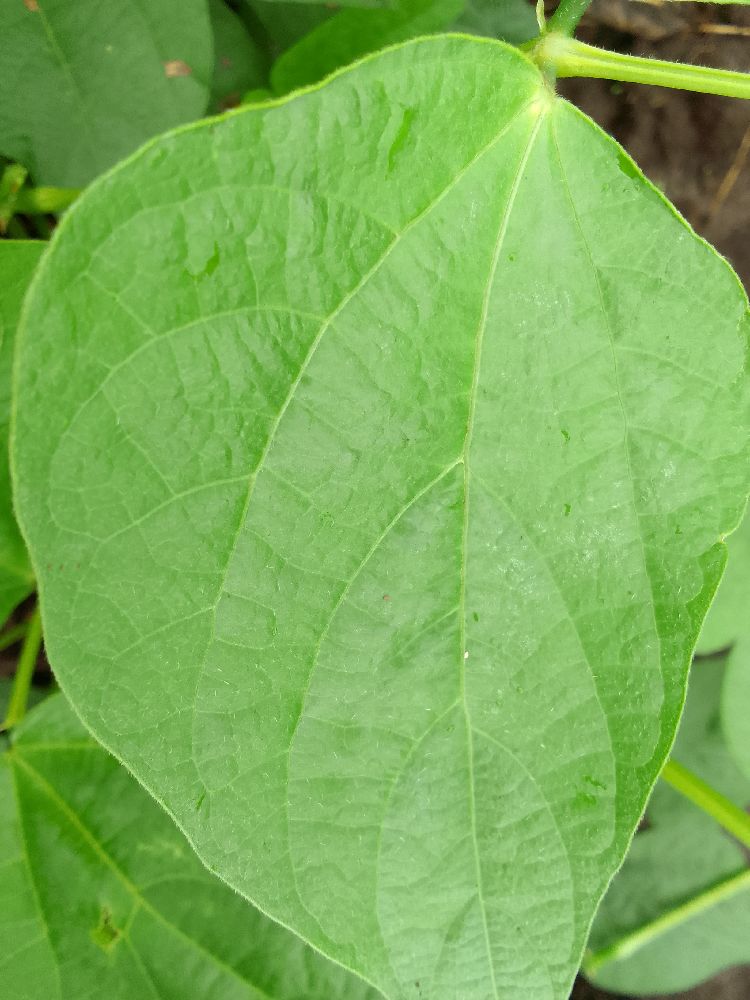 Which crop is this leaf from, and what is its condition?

common bean, healthy
